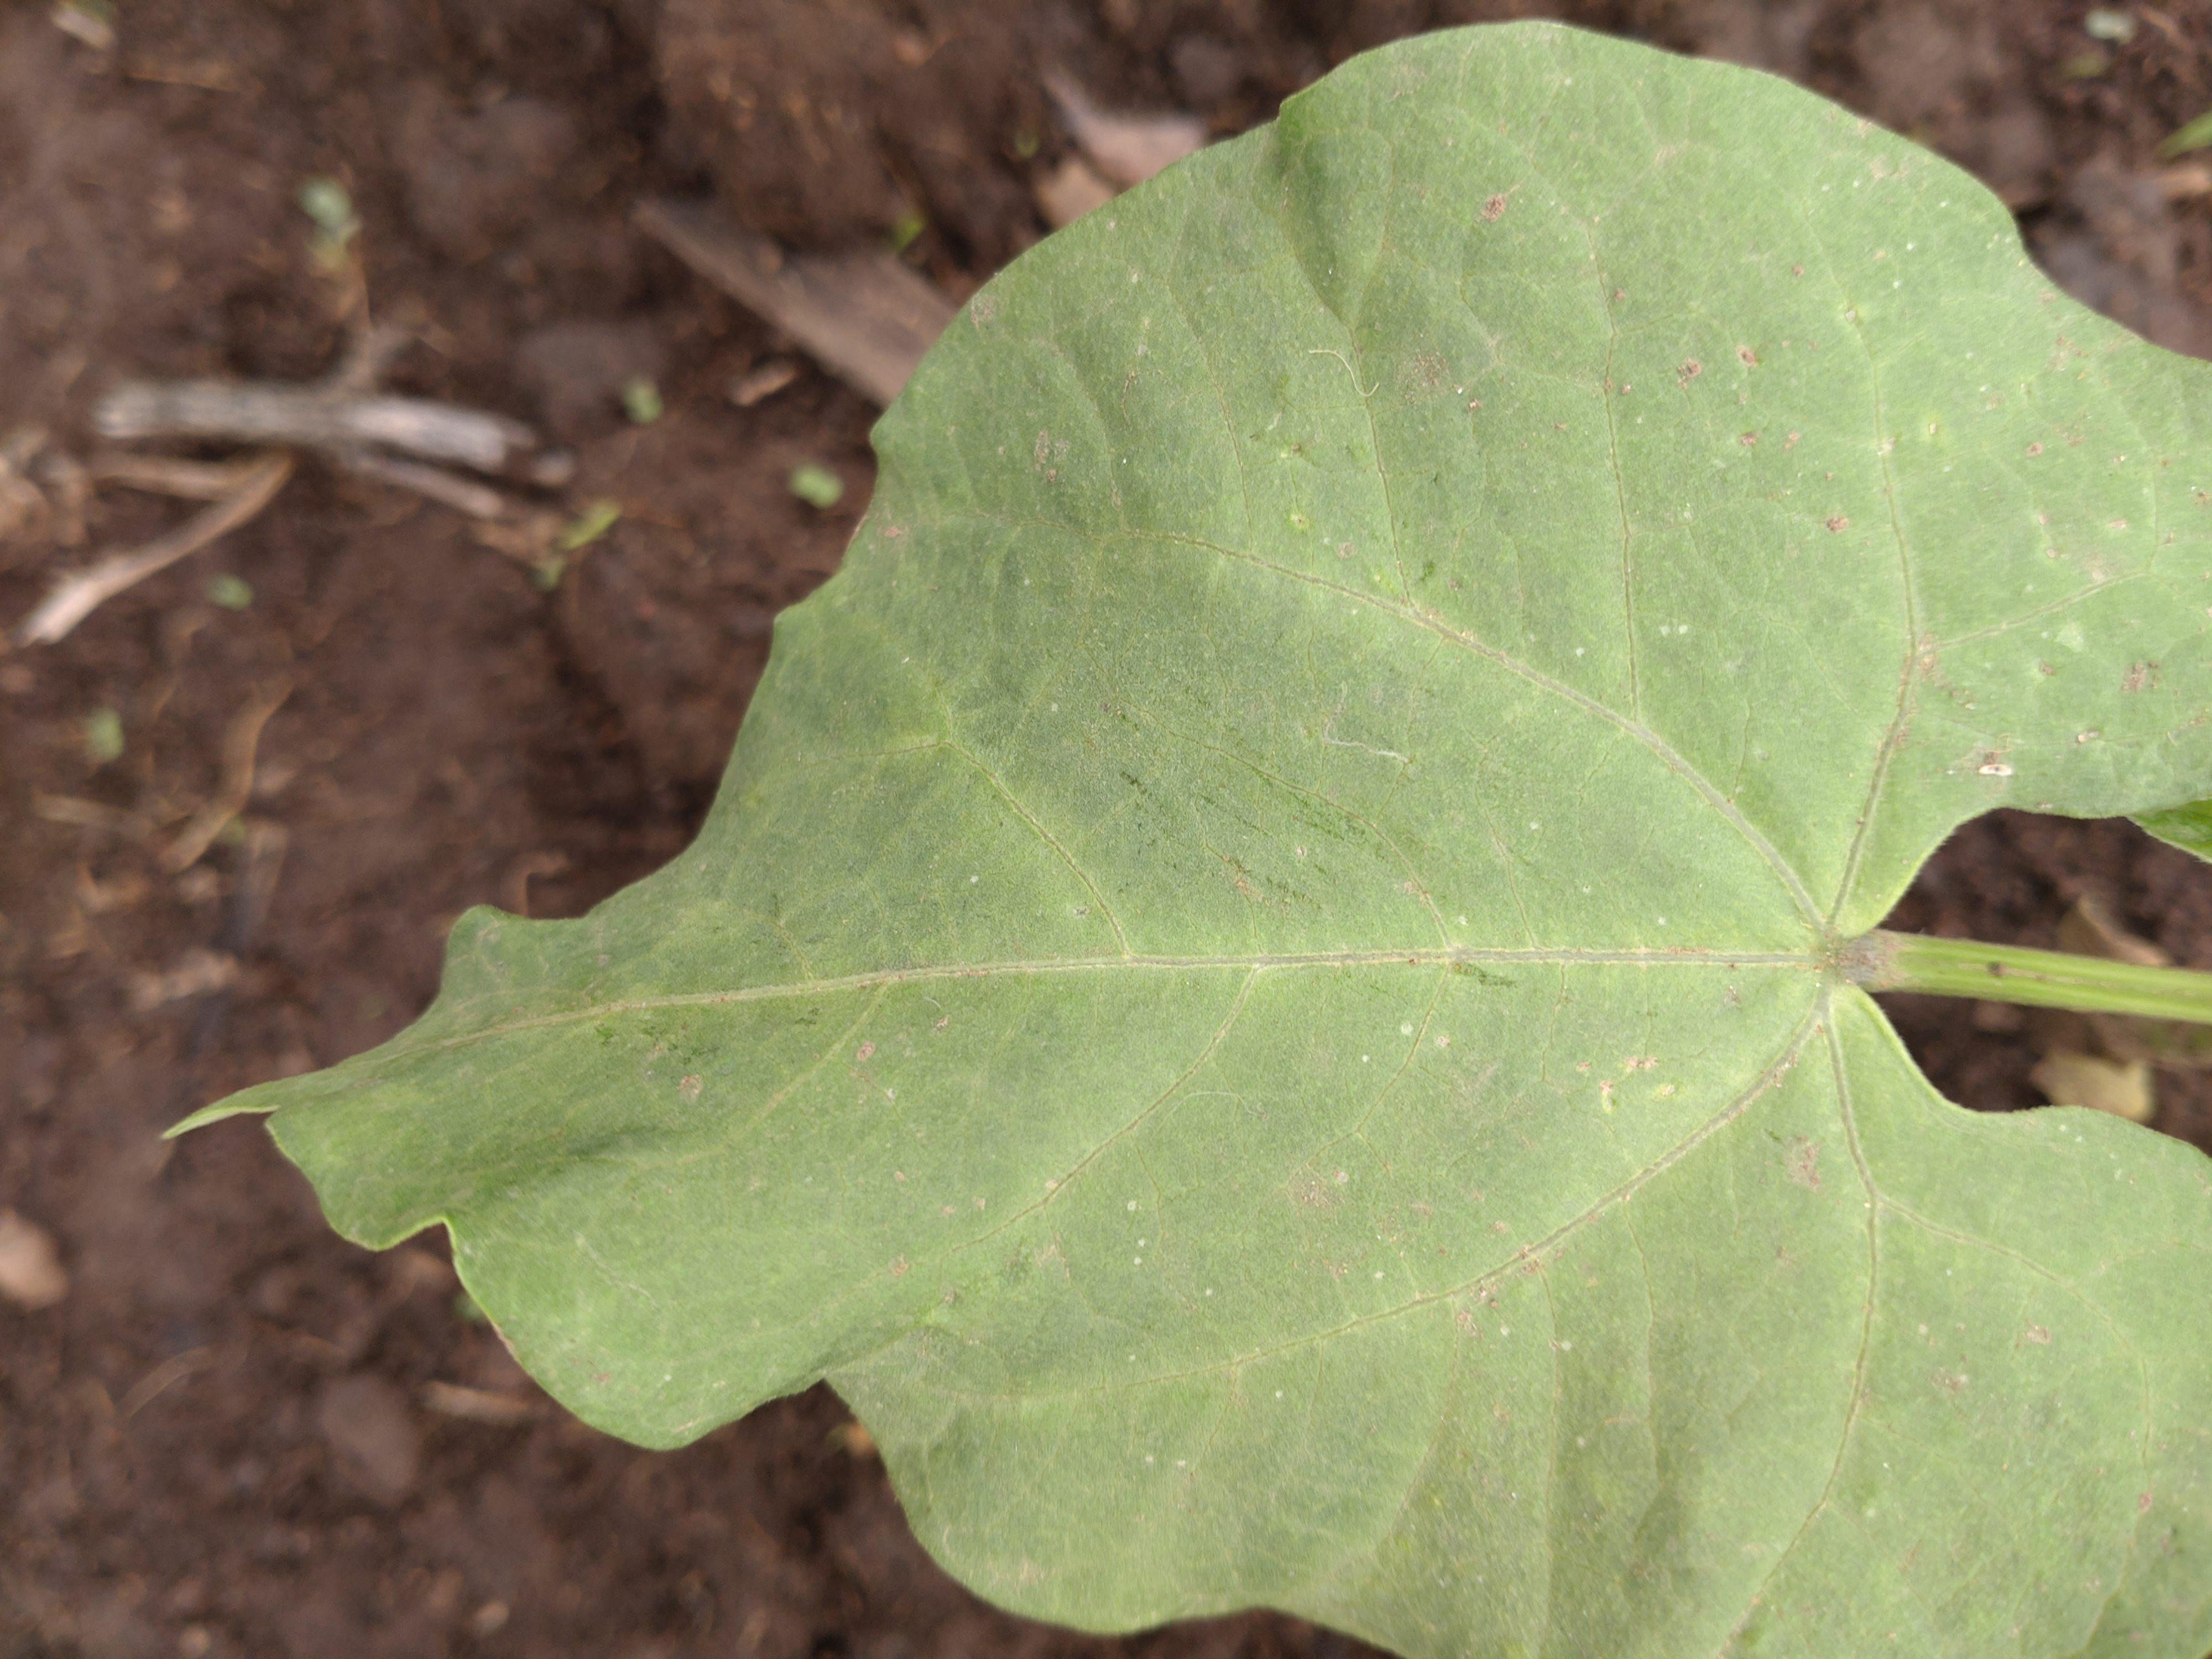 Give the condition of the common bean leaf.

healthy
